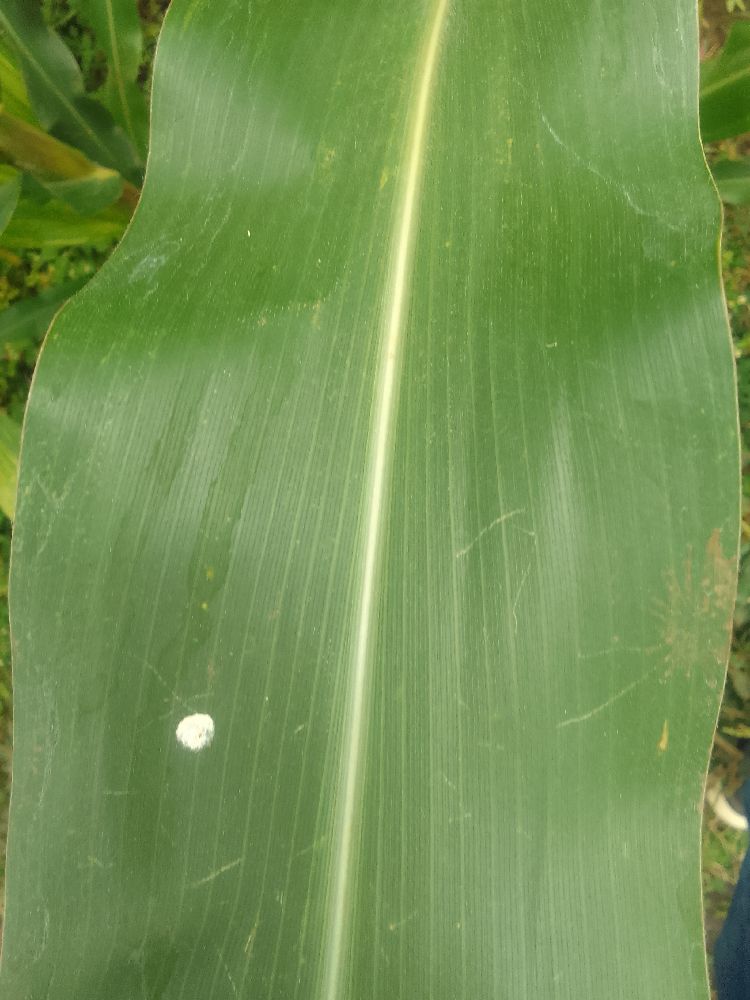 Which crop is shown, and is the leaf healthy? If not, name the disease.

maize, healthy
